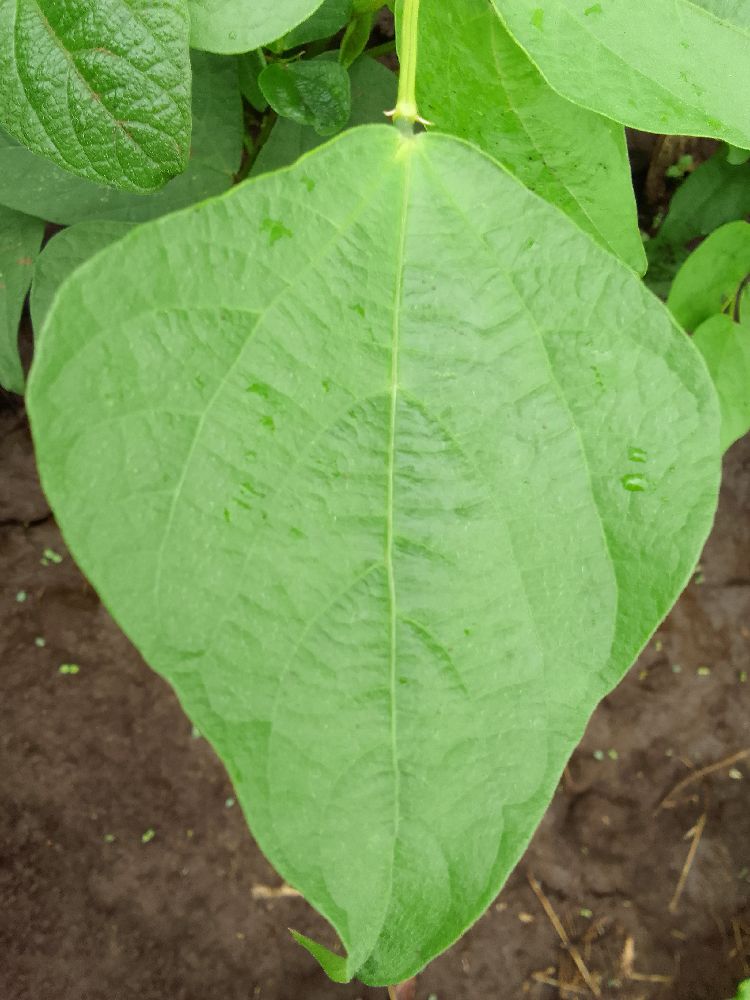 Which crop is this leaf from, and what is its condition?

common bean, healthy
